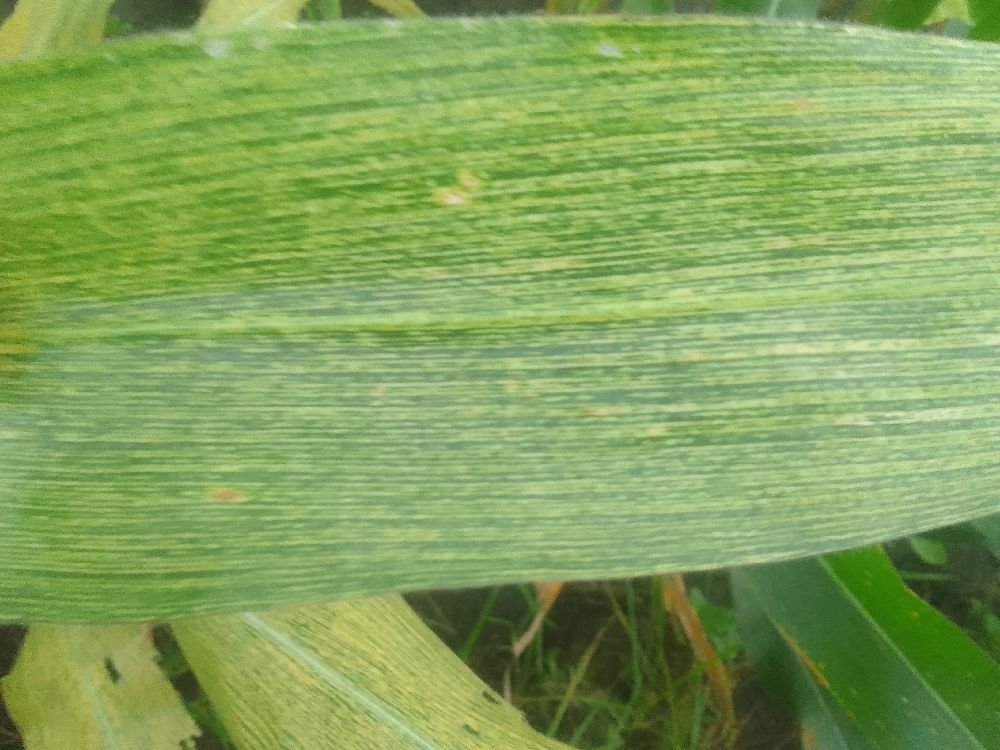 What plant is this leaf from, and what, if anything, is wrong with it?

maize, maize streak virus
